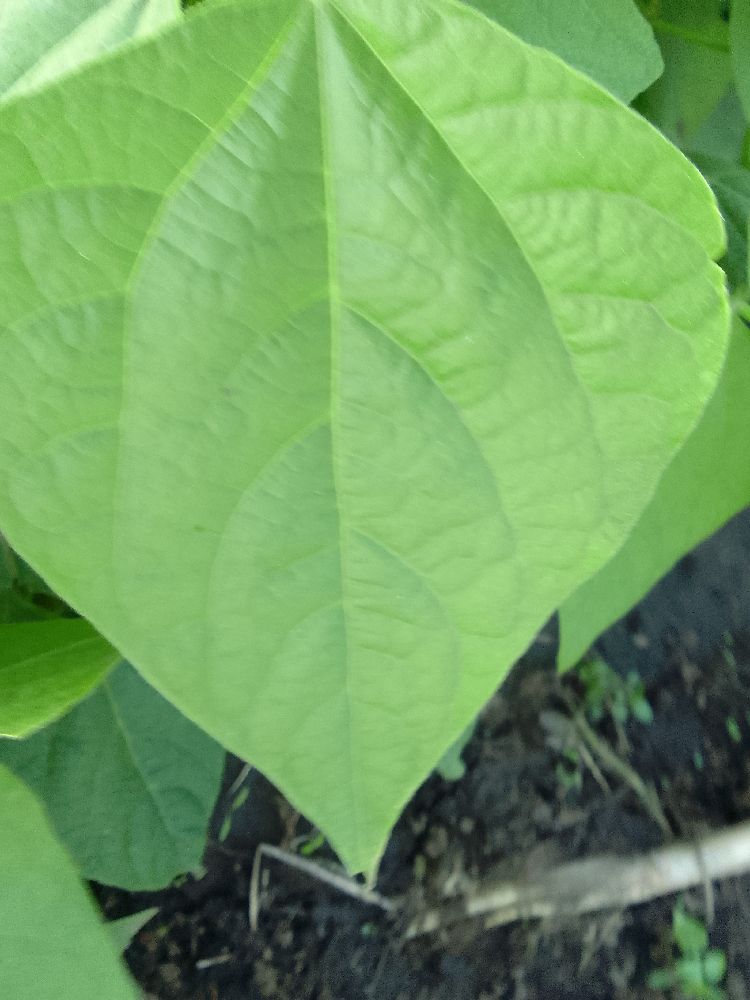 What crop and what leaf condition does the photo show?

common bean, healthy
